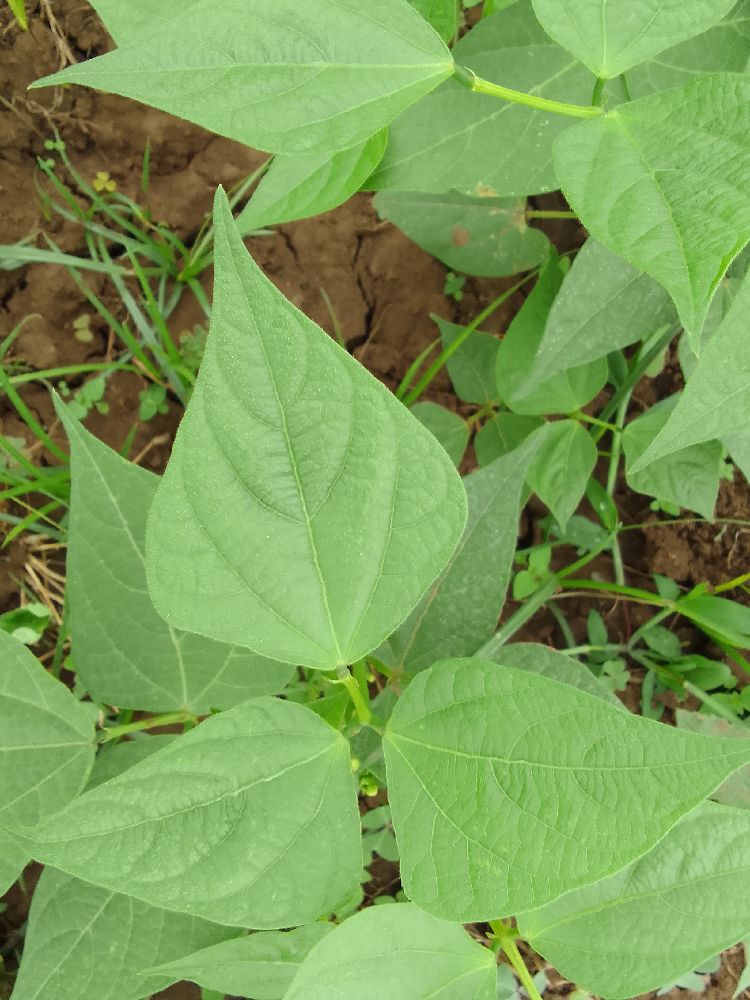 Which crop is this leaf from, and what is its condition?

common bean, healthy
